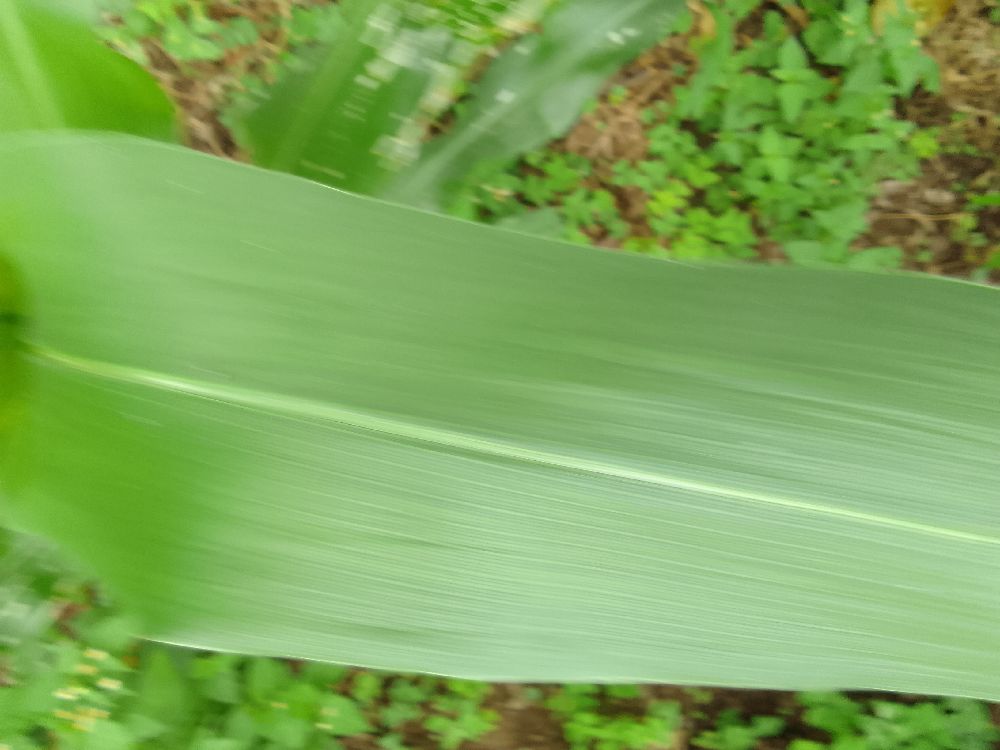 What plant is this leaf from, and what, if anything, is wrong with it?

maize, healthy
